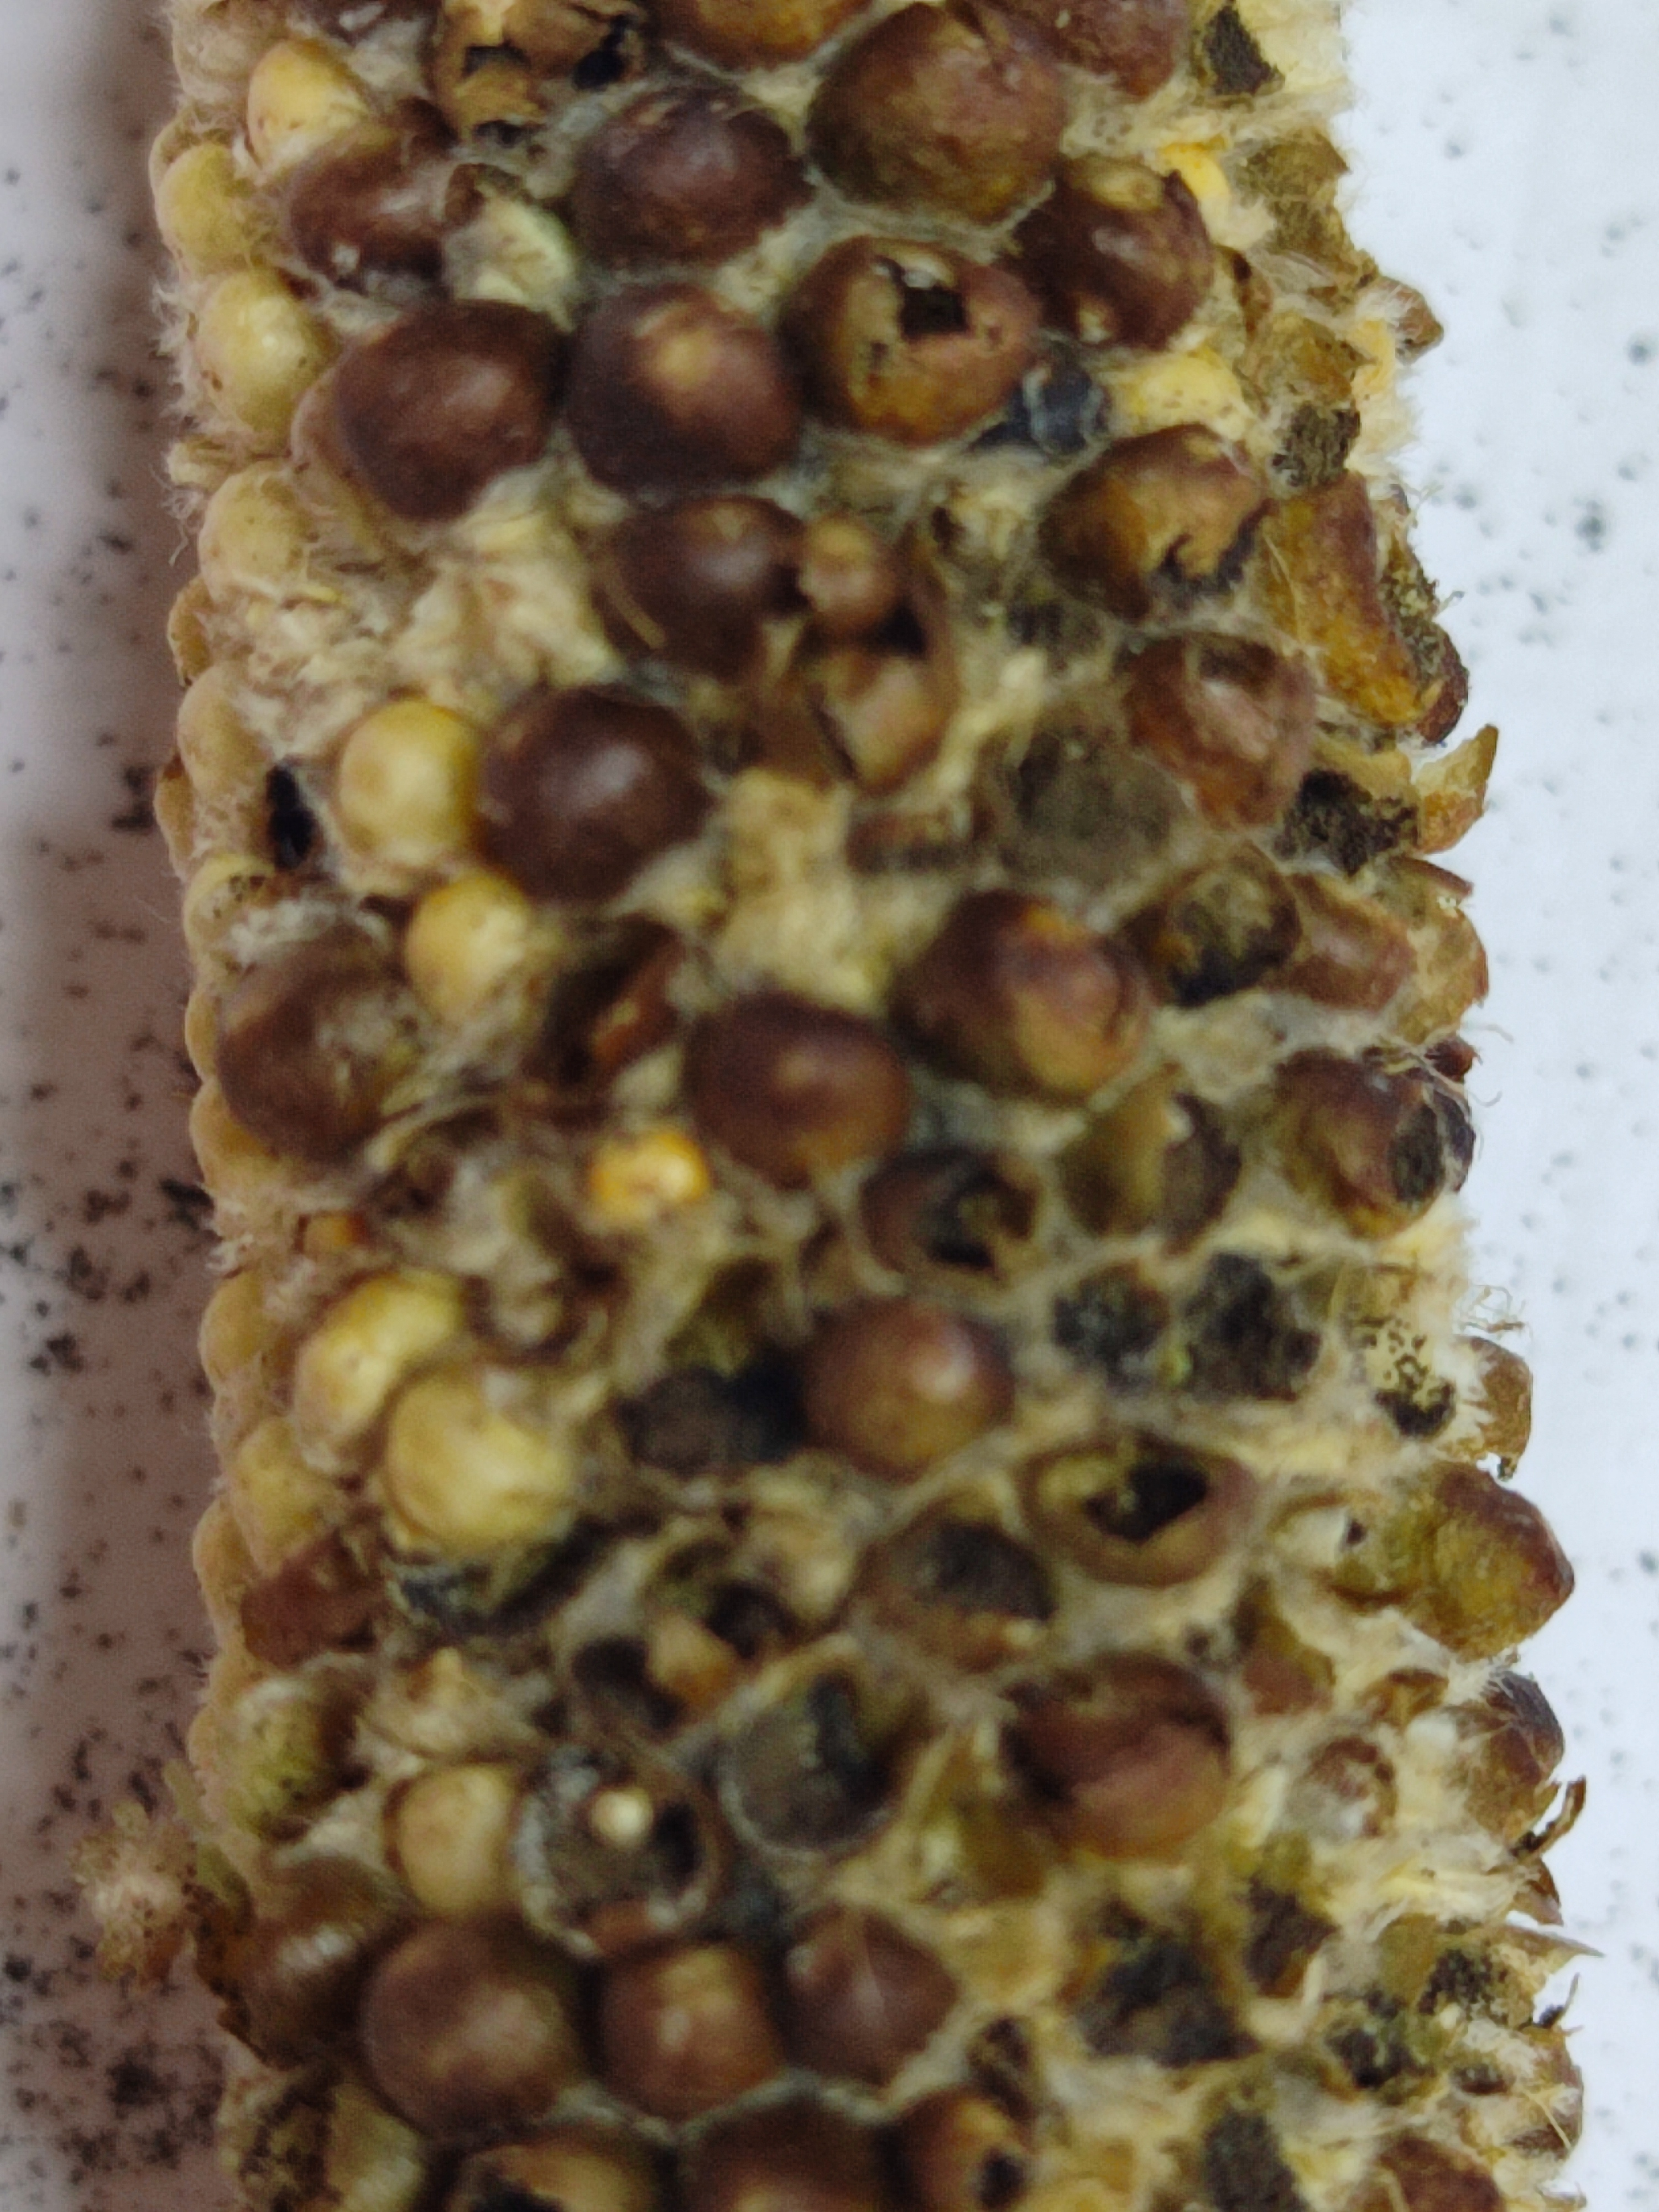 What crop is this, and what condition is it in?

pearl millet, smut
